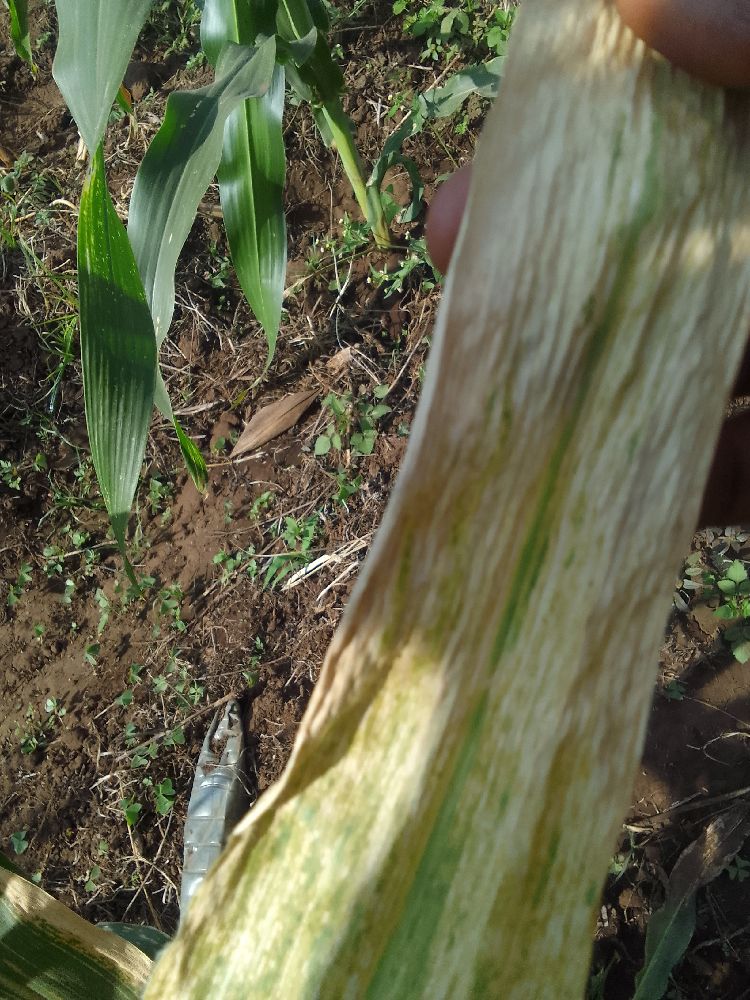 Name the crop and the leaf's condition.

maize, maize lethal necrosis
